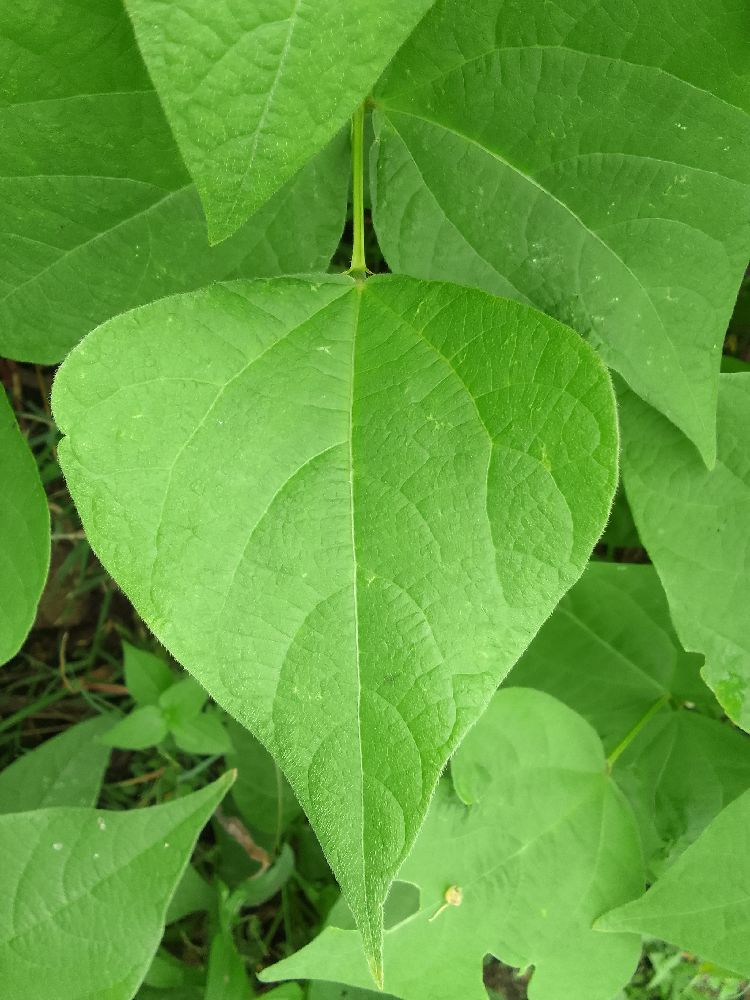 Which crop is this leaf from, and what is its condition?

common bean, healthy
